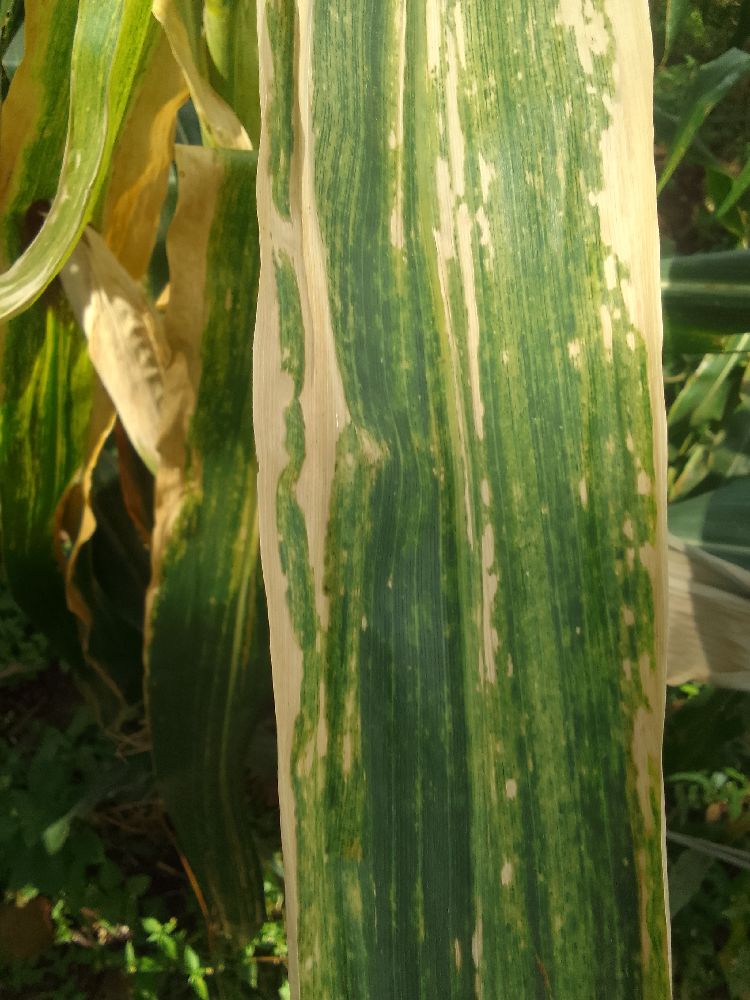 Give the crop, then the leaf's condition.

maize, maize lethal necrosis
